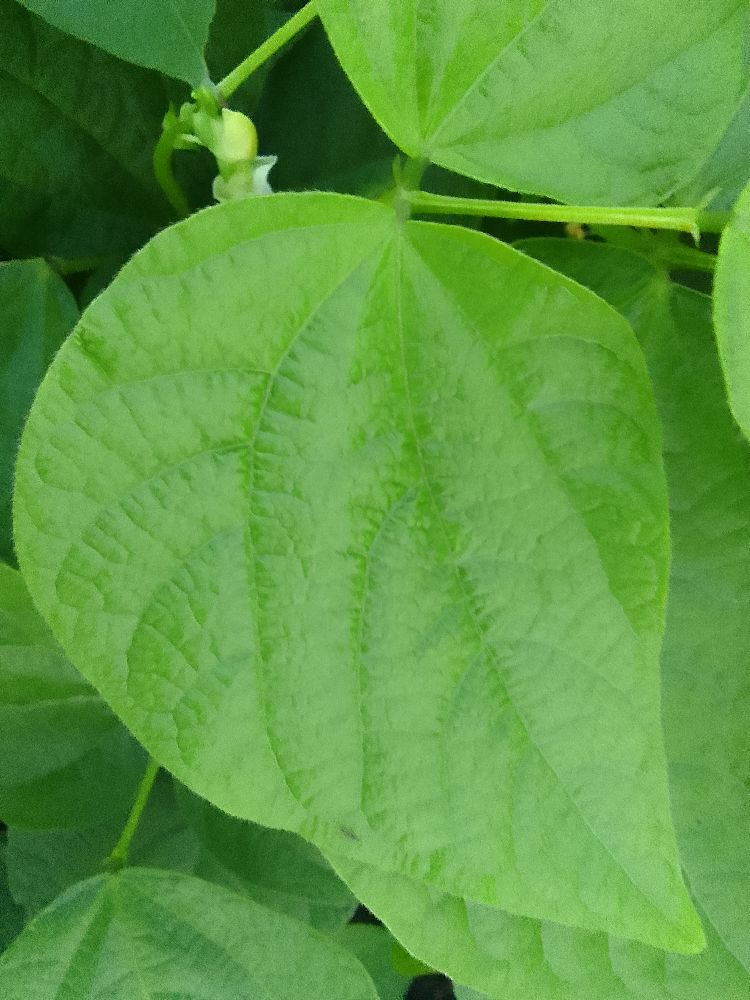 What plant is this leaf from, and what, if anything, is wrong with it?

common bean, healthy
